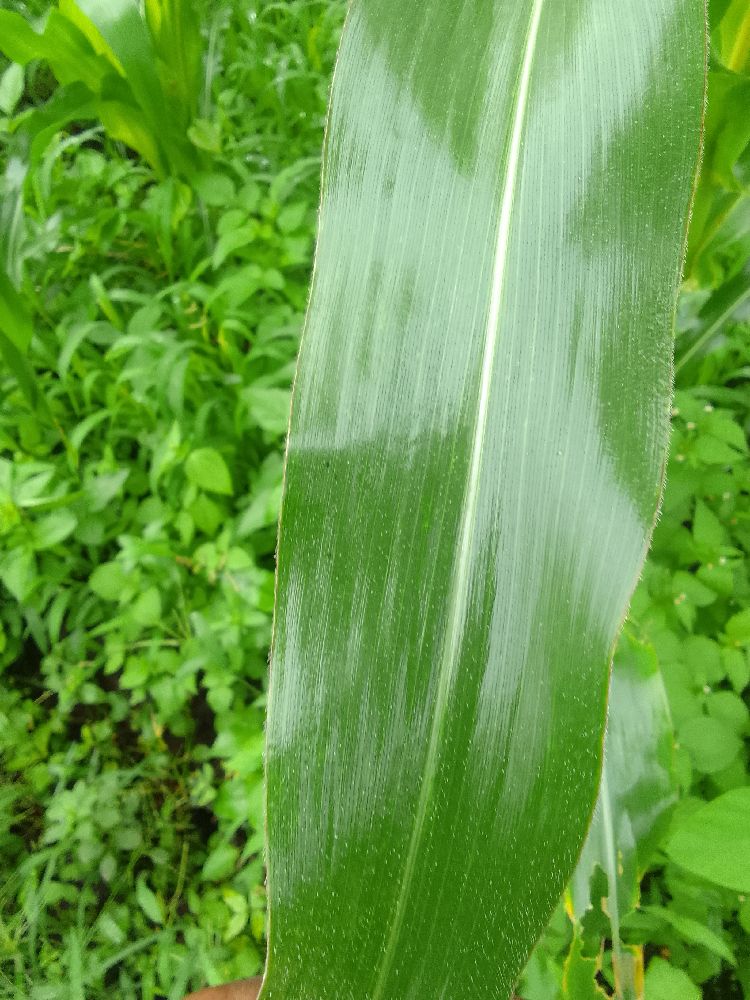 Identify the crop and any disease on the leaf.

maize, healthy
